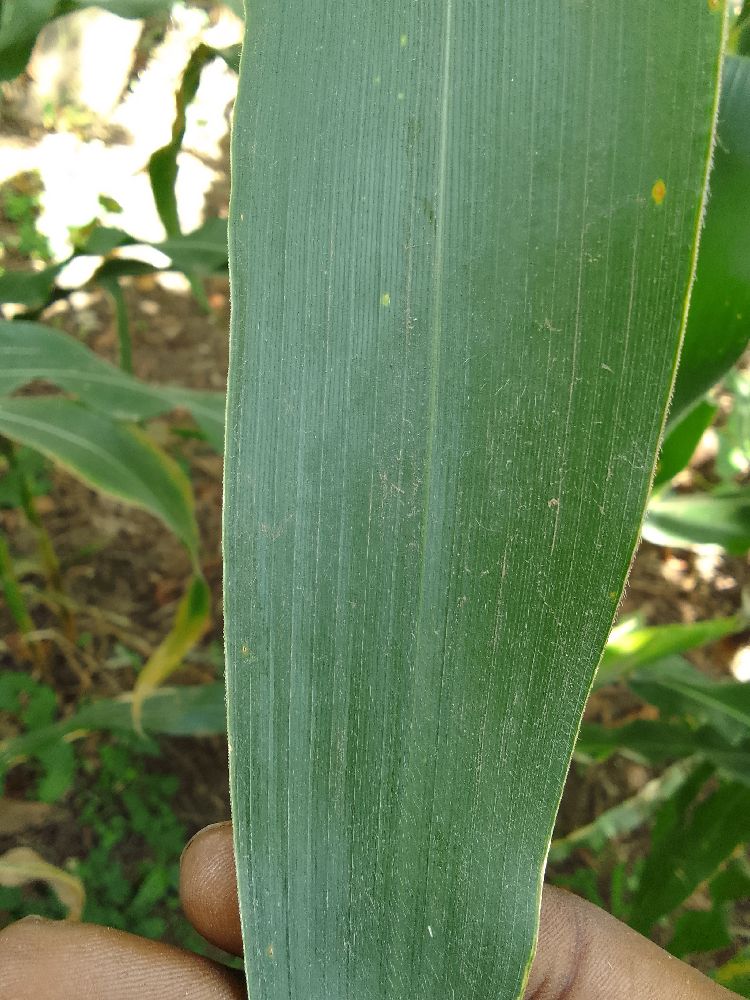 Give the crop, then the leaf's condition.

maize, healthy
